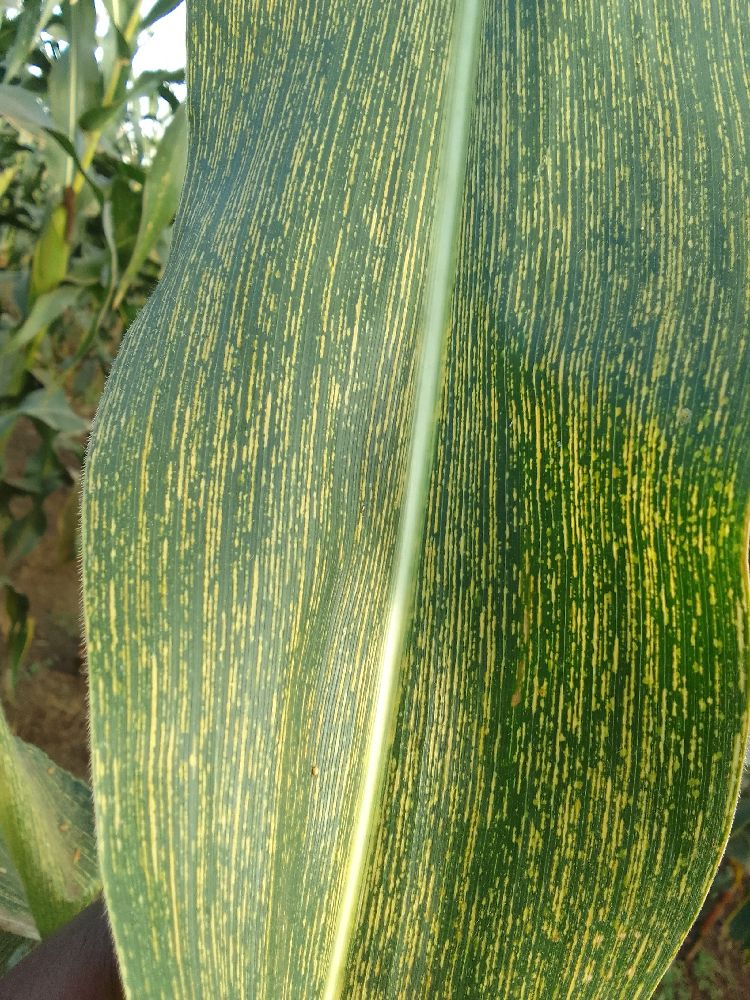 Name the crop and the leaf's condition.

maize, maize streak virus
